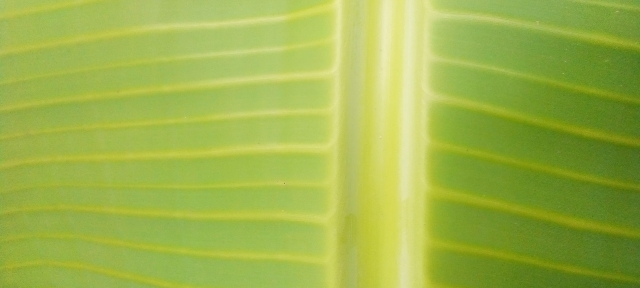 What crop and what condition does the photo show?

banana, healthy
